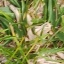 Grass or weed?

grass
